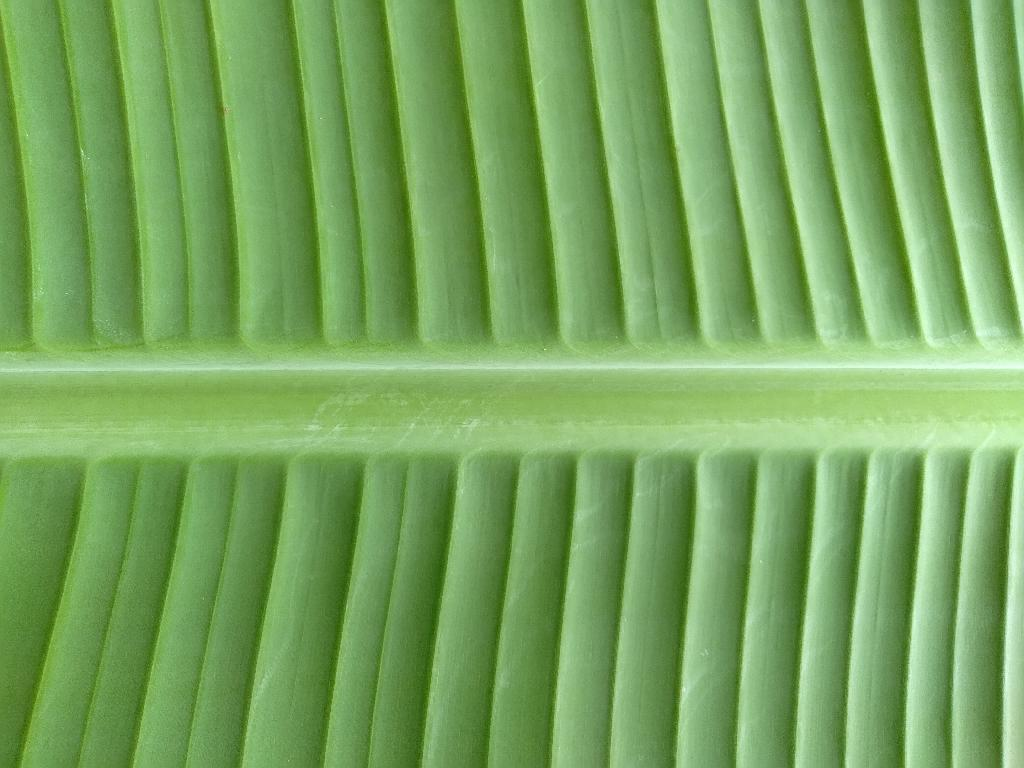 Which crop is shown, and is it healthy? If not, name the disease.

banana, healthy
